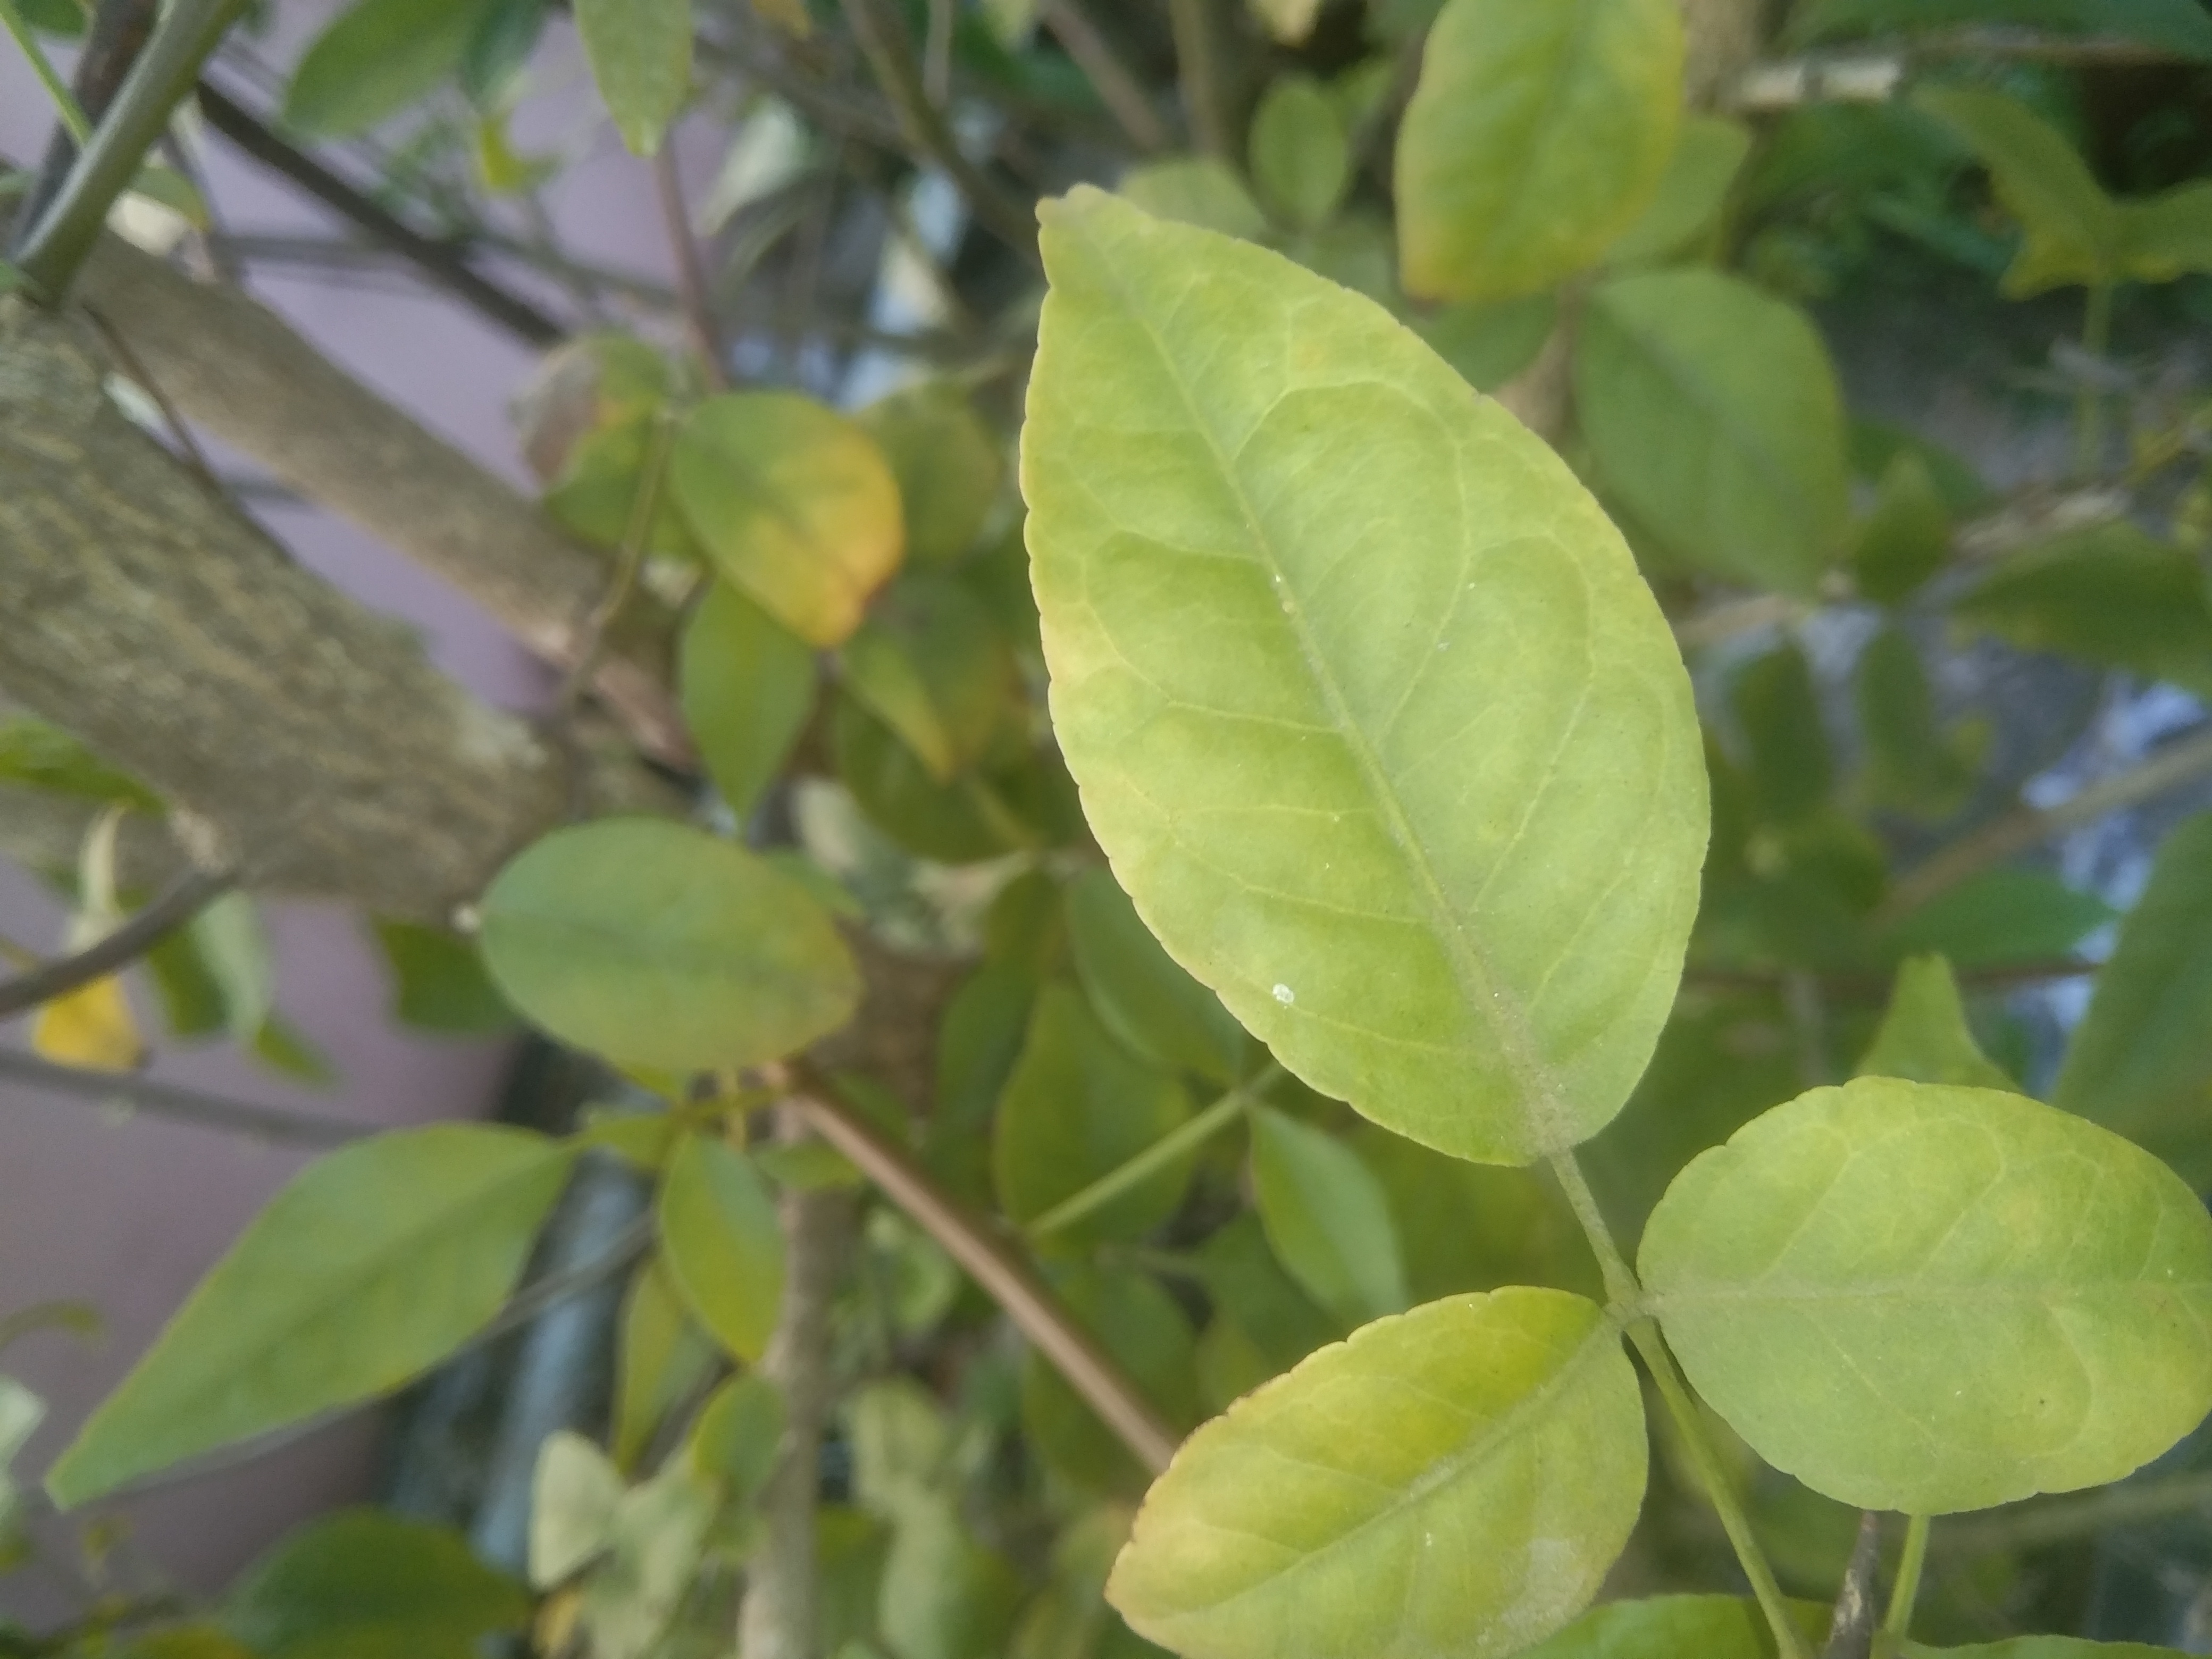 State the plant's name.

wood apple
